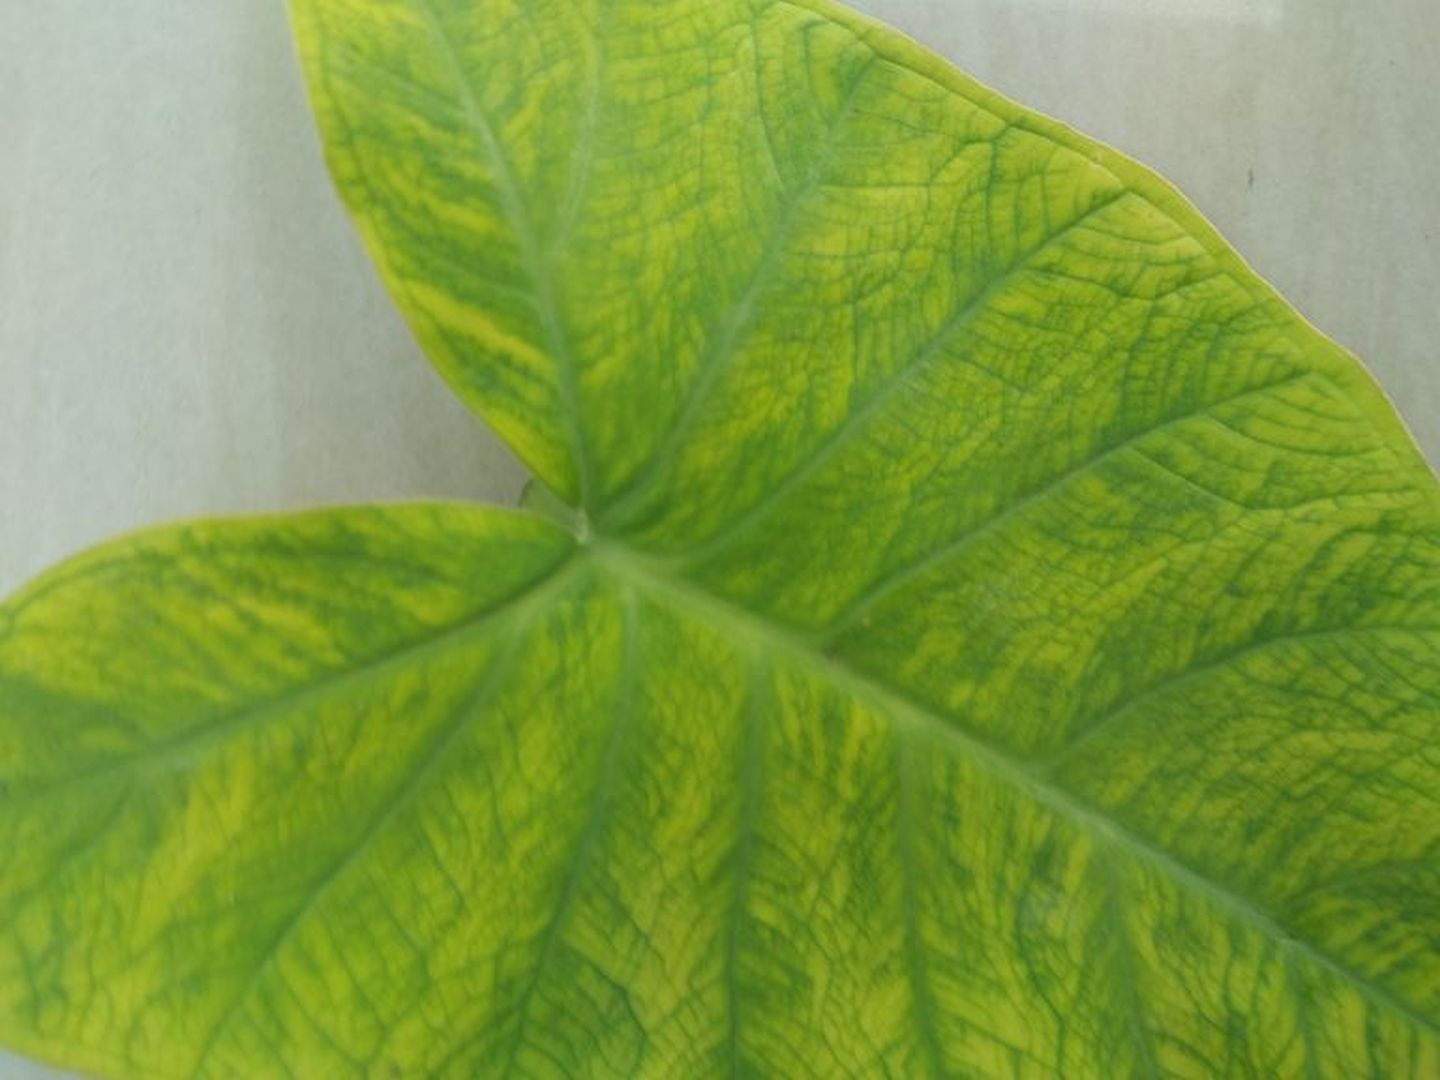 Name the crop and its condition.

taro, mosaic
